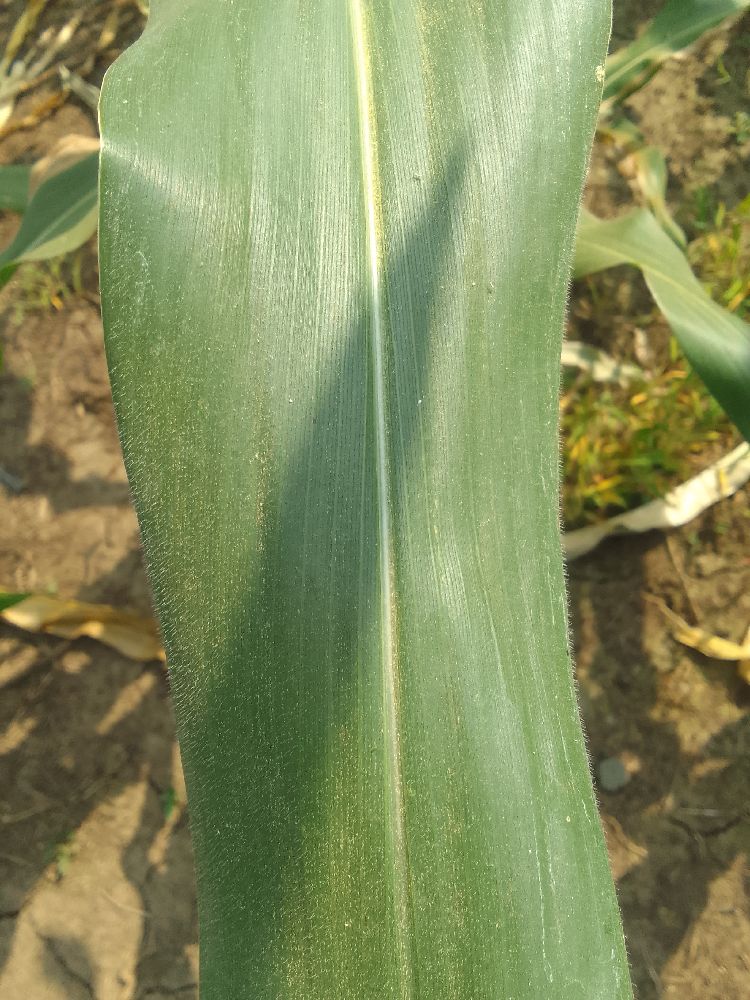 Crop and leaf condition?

maize, healthy
